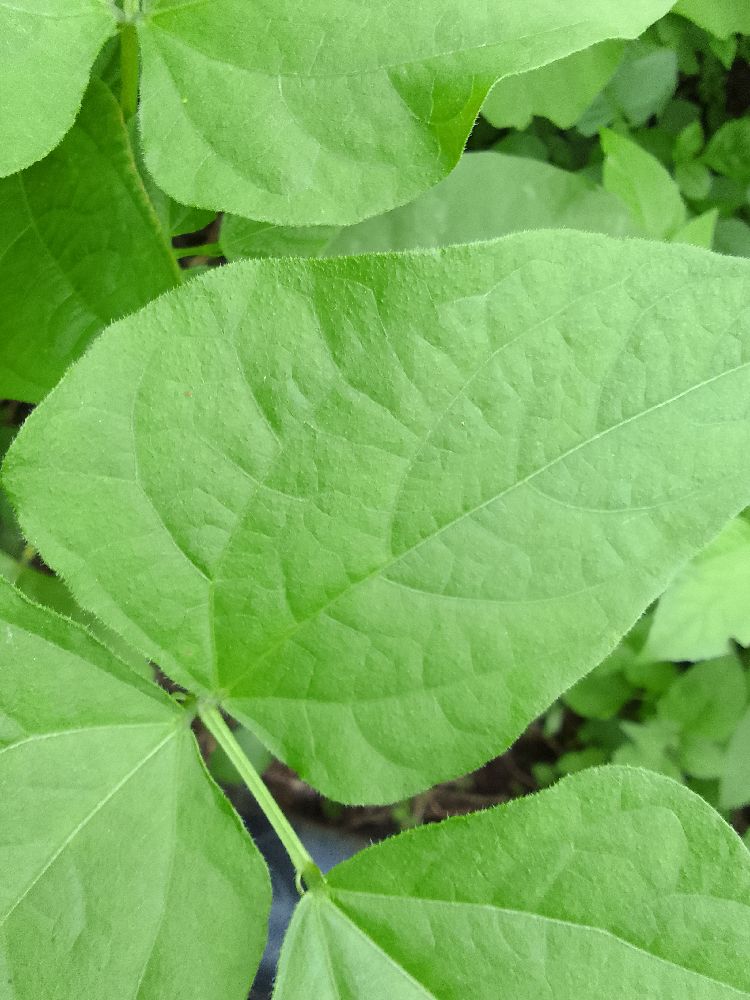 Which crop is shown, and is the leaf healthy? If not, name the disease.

common bean, healthy
